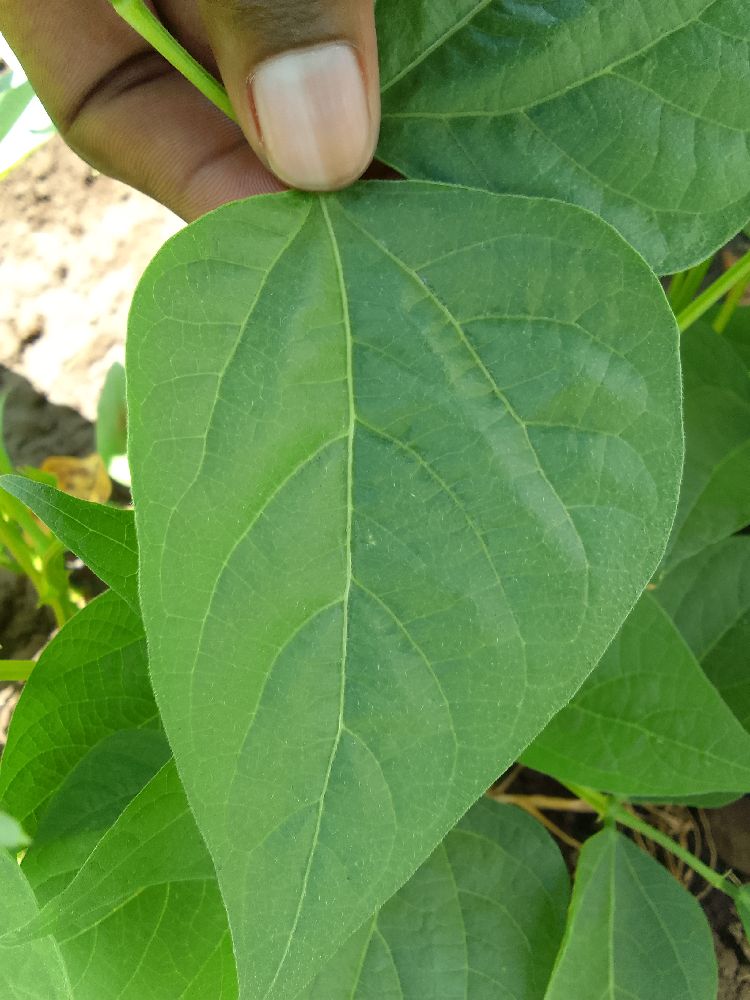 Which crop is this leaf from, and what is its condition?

common bean, healthy
